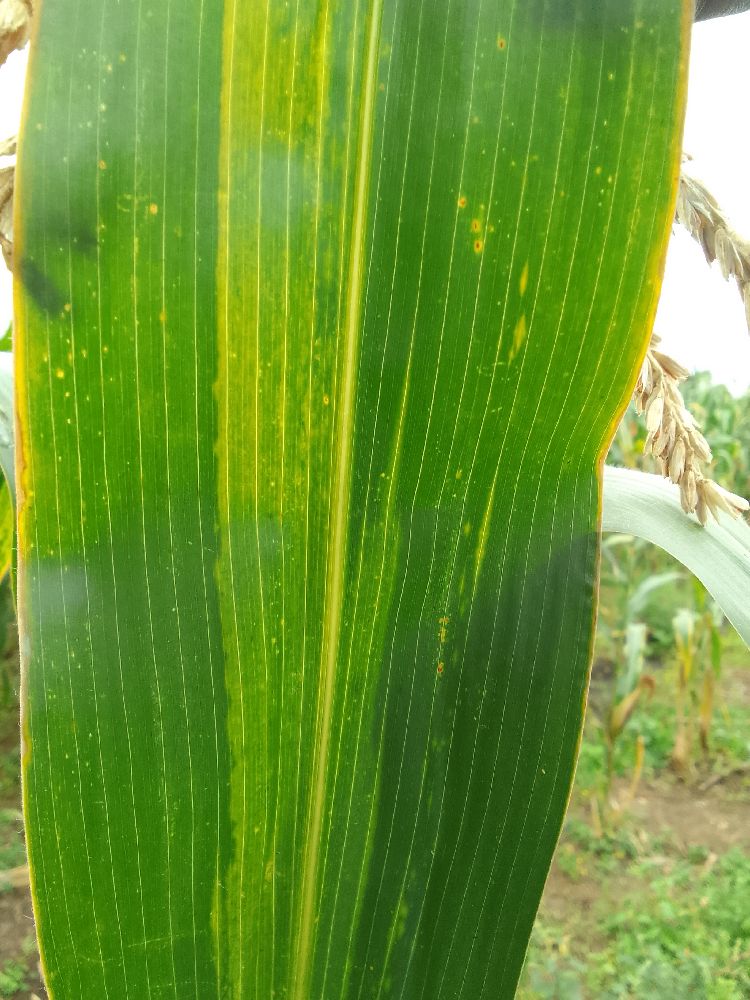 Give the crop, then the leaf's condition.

maize, maize lethal necrosis
